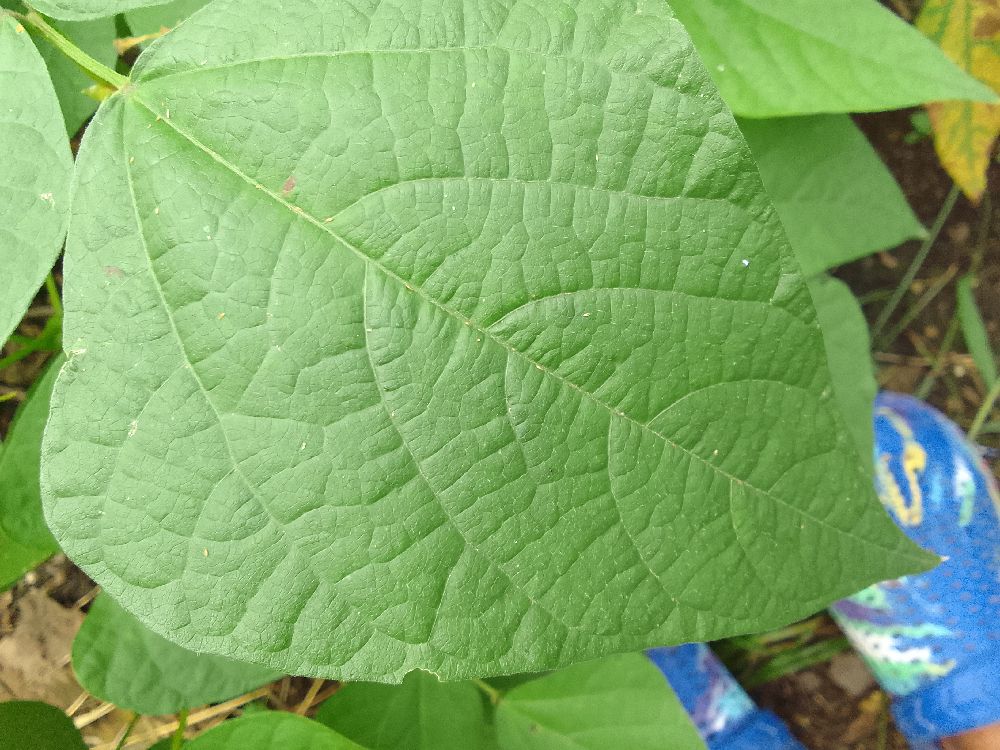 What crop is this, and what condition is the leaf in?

common bean, healthy
